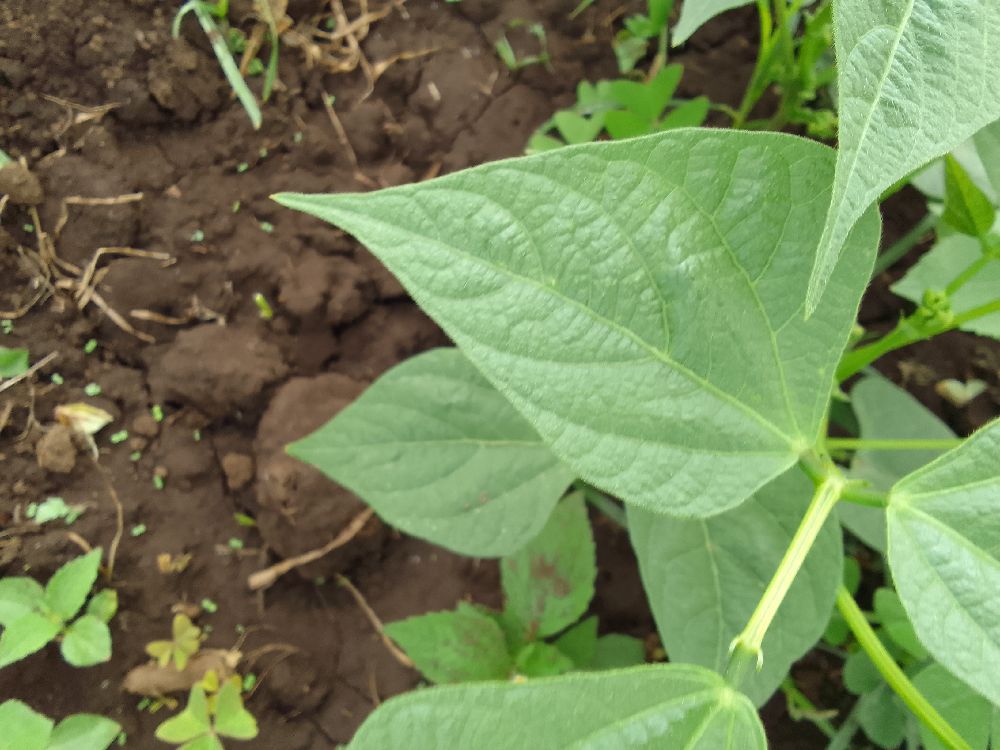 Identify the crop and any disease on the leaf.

common bean, healthy
